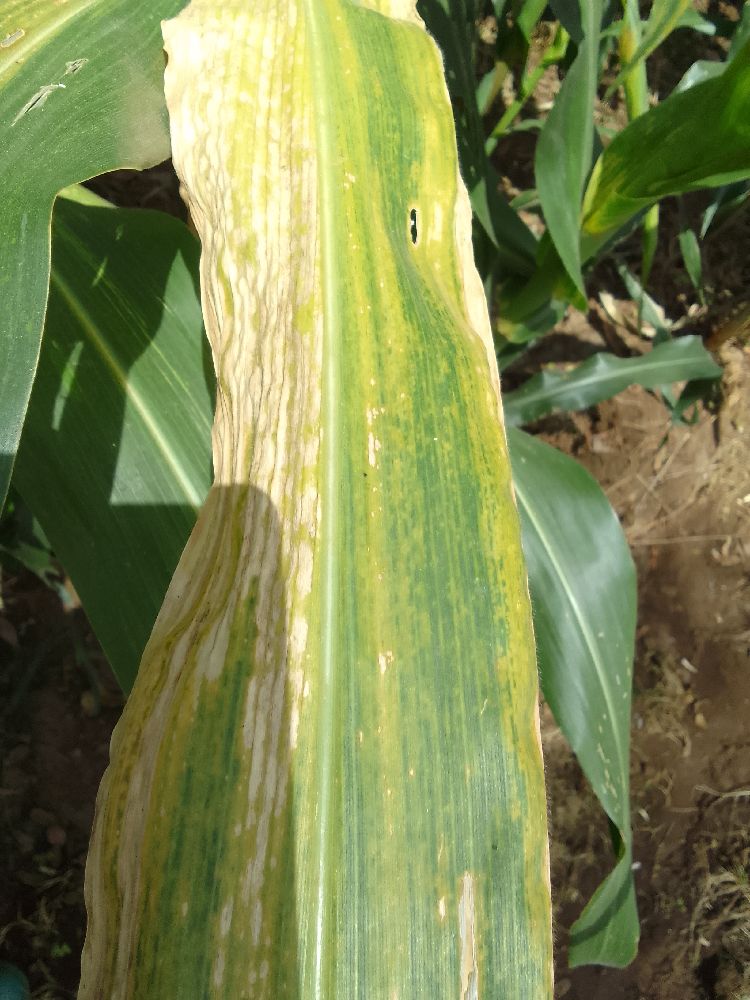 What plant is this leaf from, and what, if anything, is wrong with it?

maize, maize lethal necrosis
